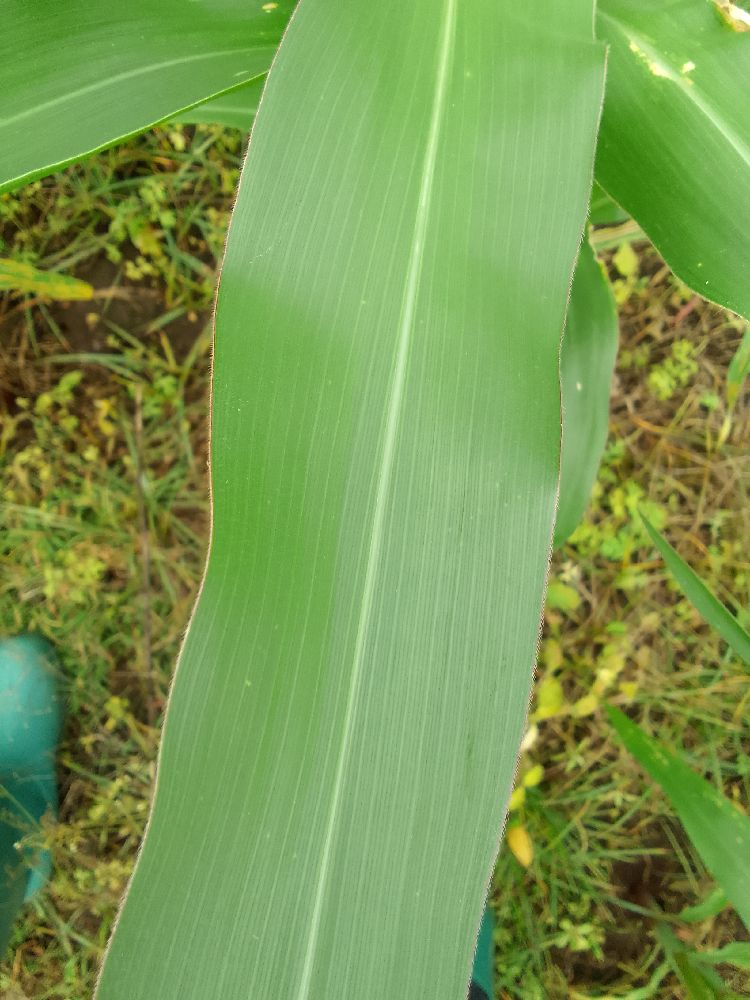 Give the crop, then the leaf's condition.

maize, healthy
